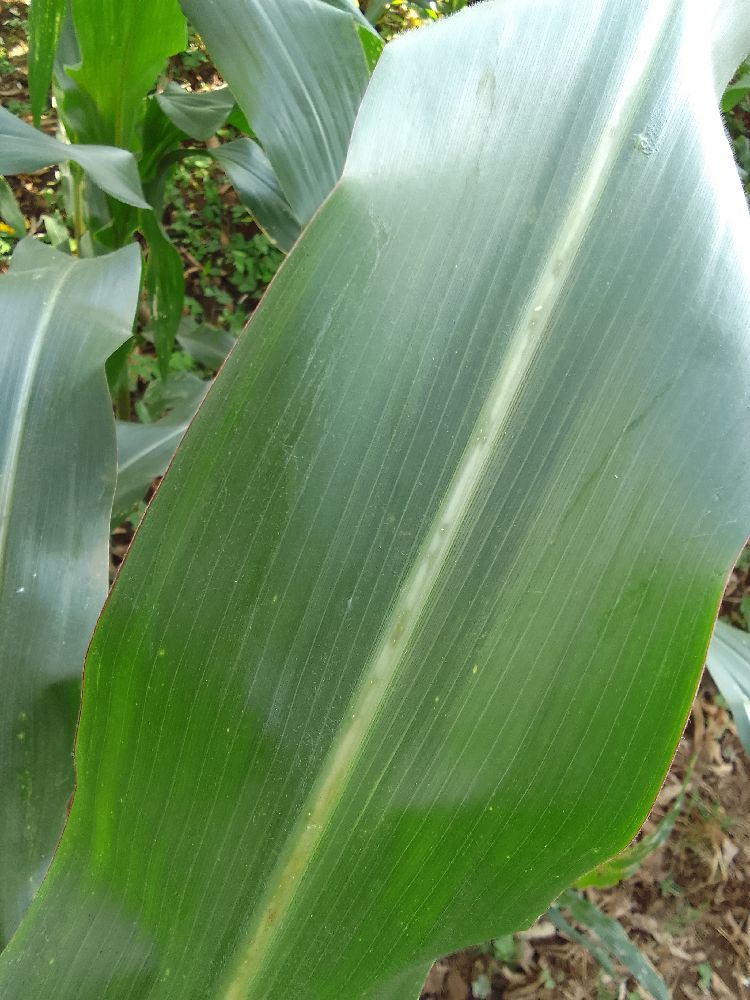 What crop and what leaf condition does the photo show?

maize, healthy
